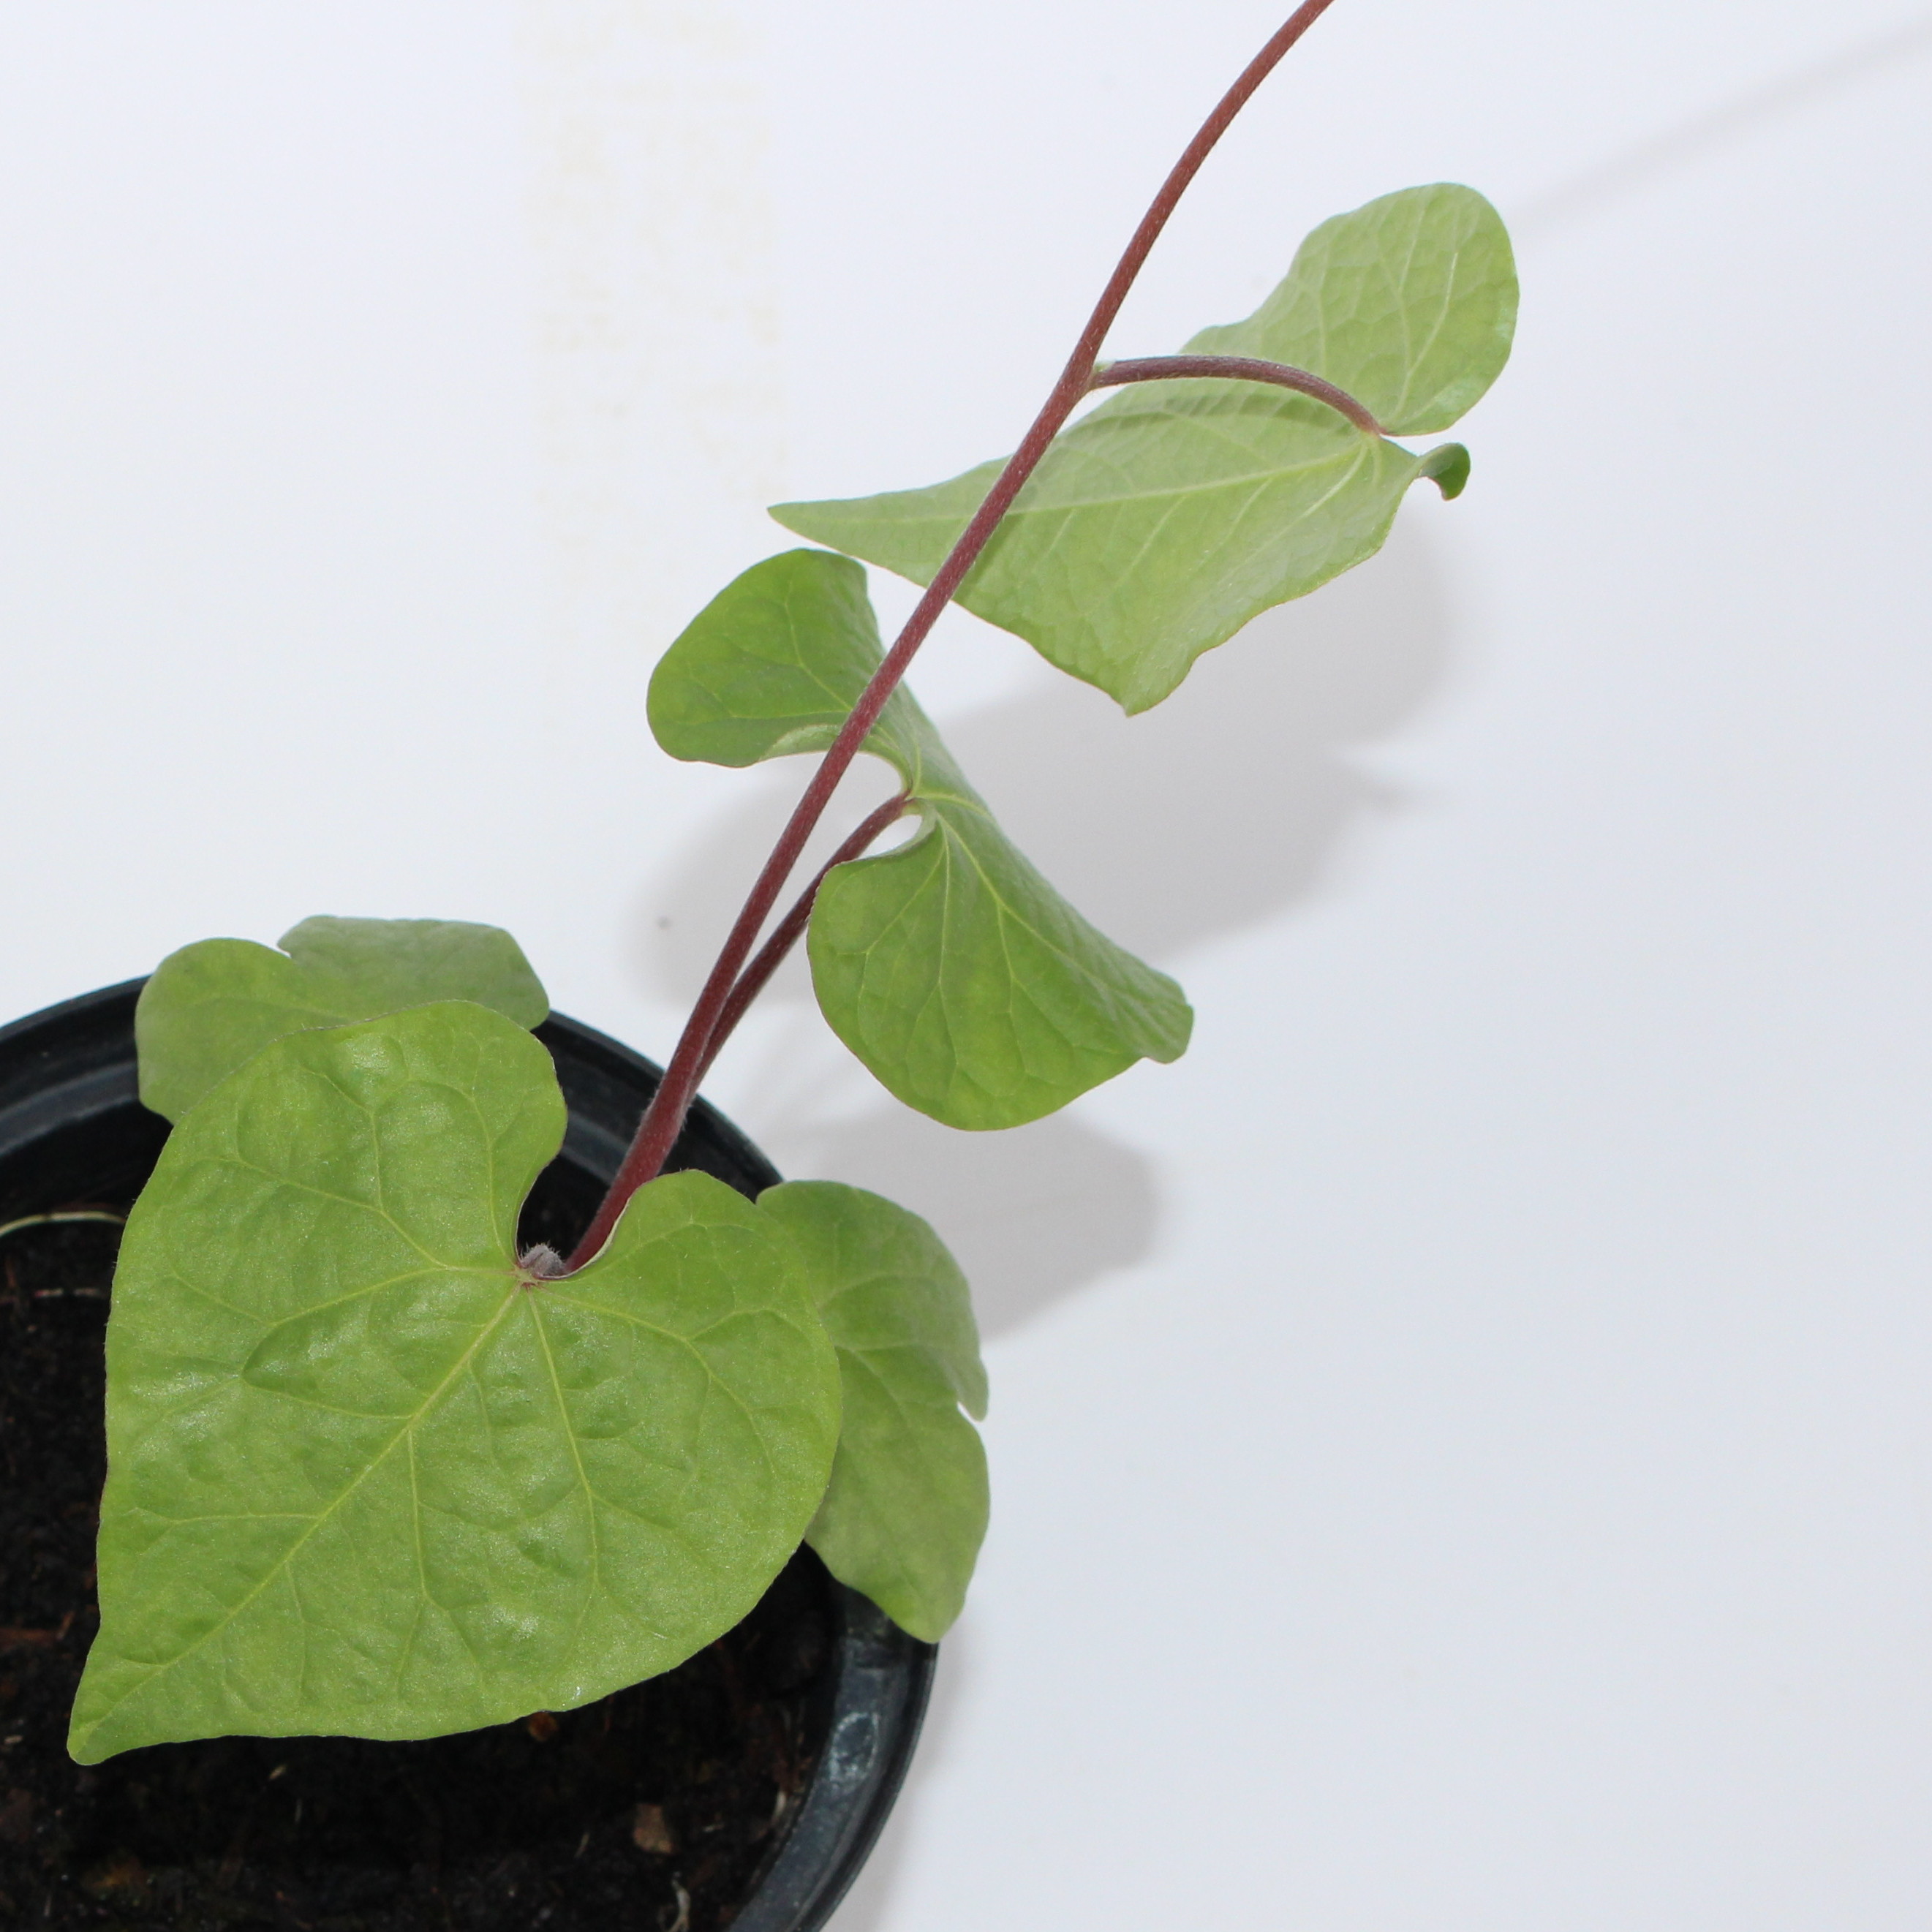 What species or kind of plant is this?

Convolvulus arvensis
